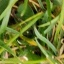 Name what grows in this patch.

grass
